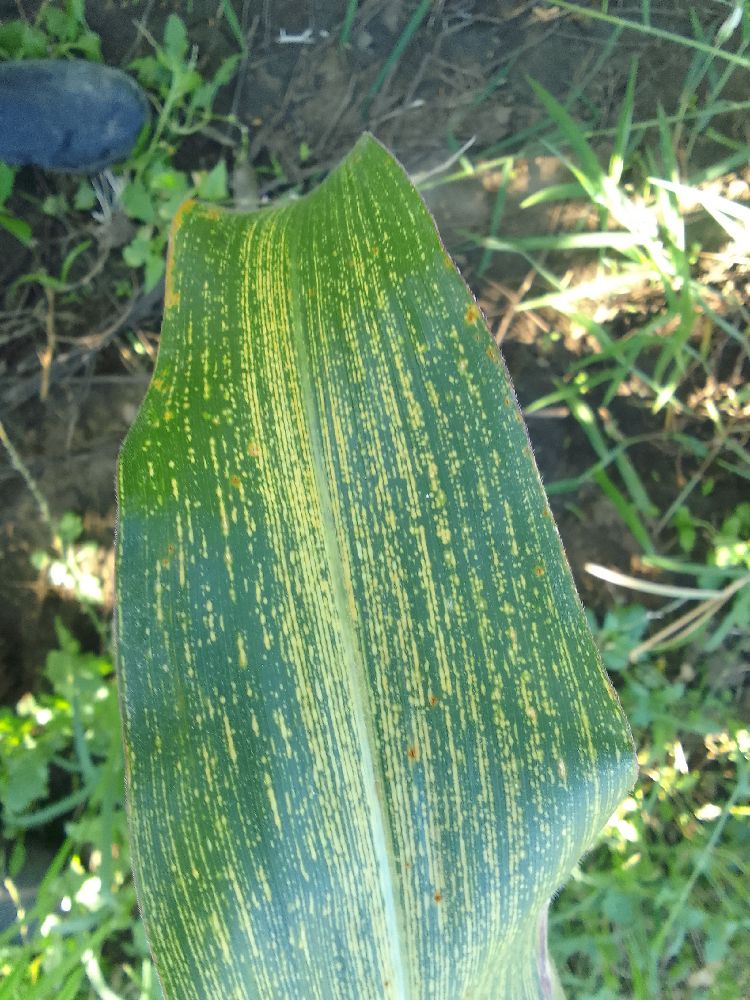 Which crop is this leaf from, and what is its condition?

maize, maize streak virus
